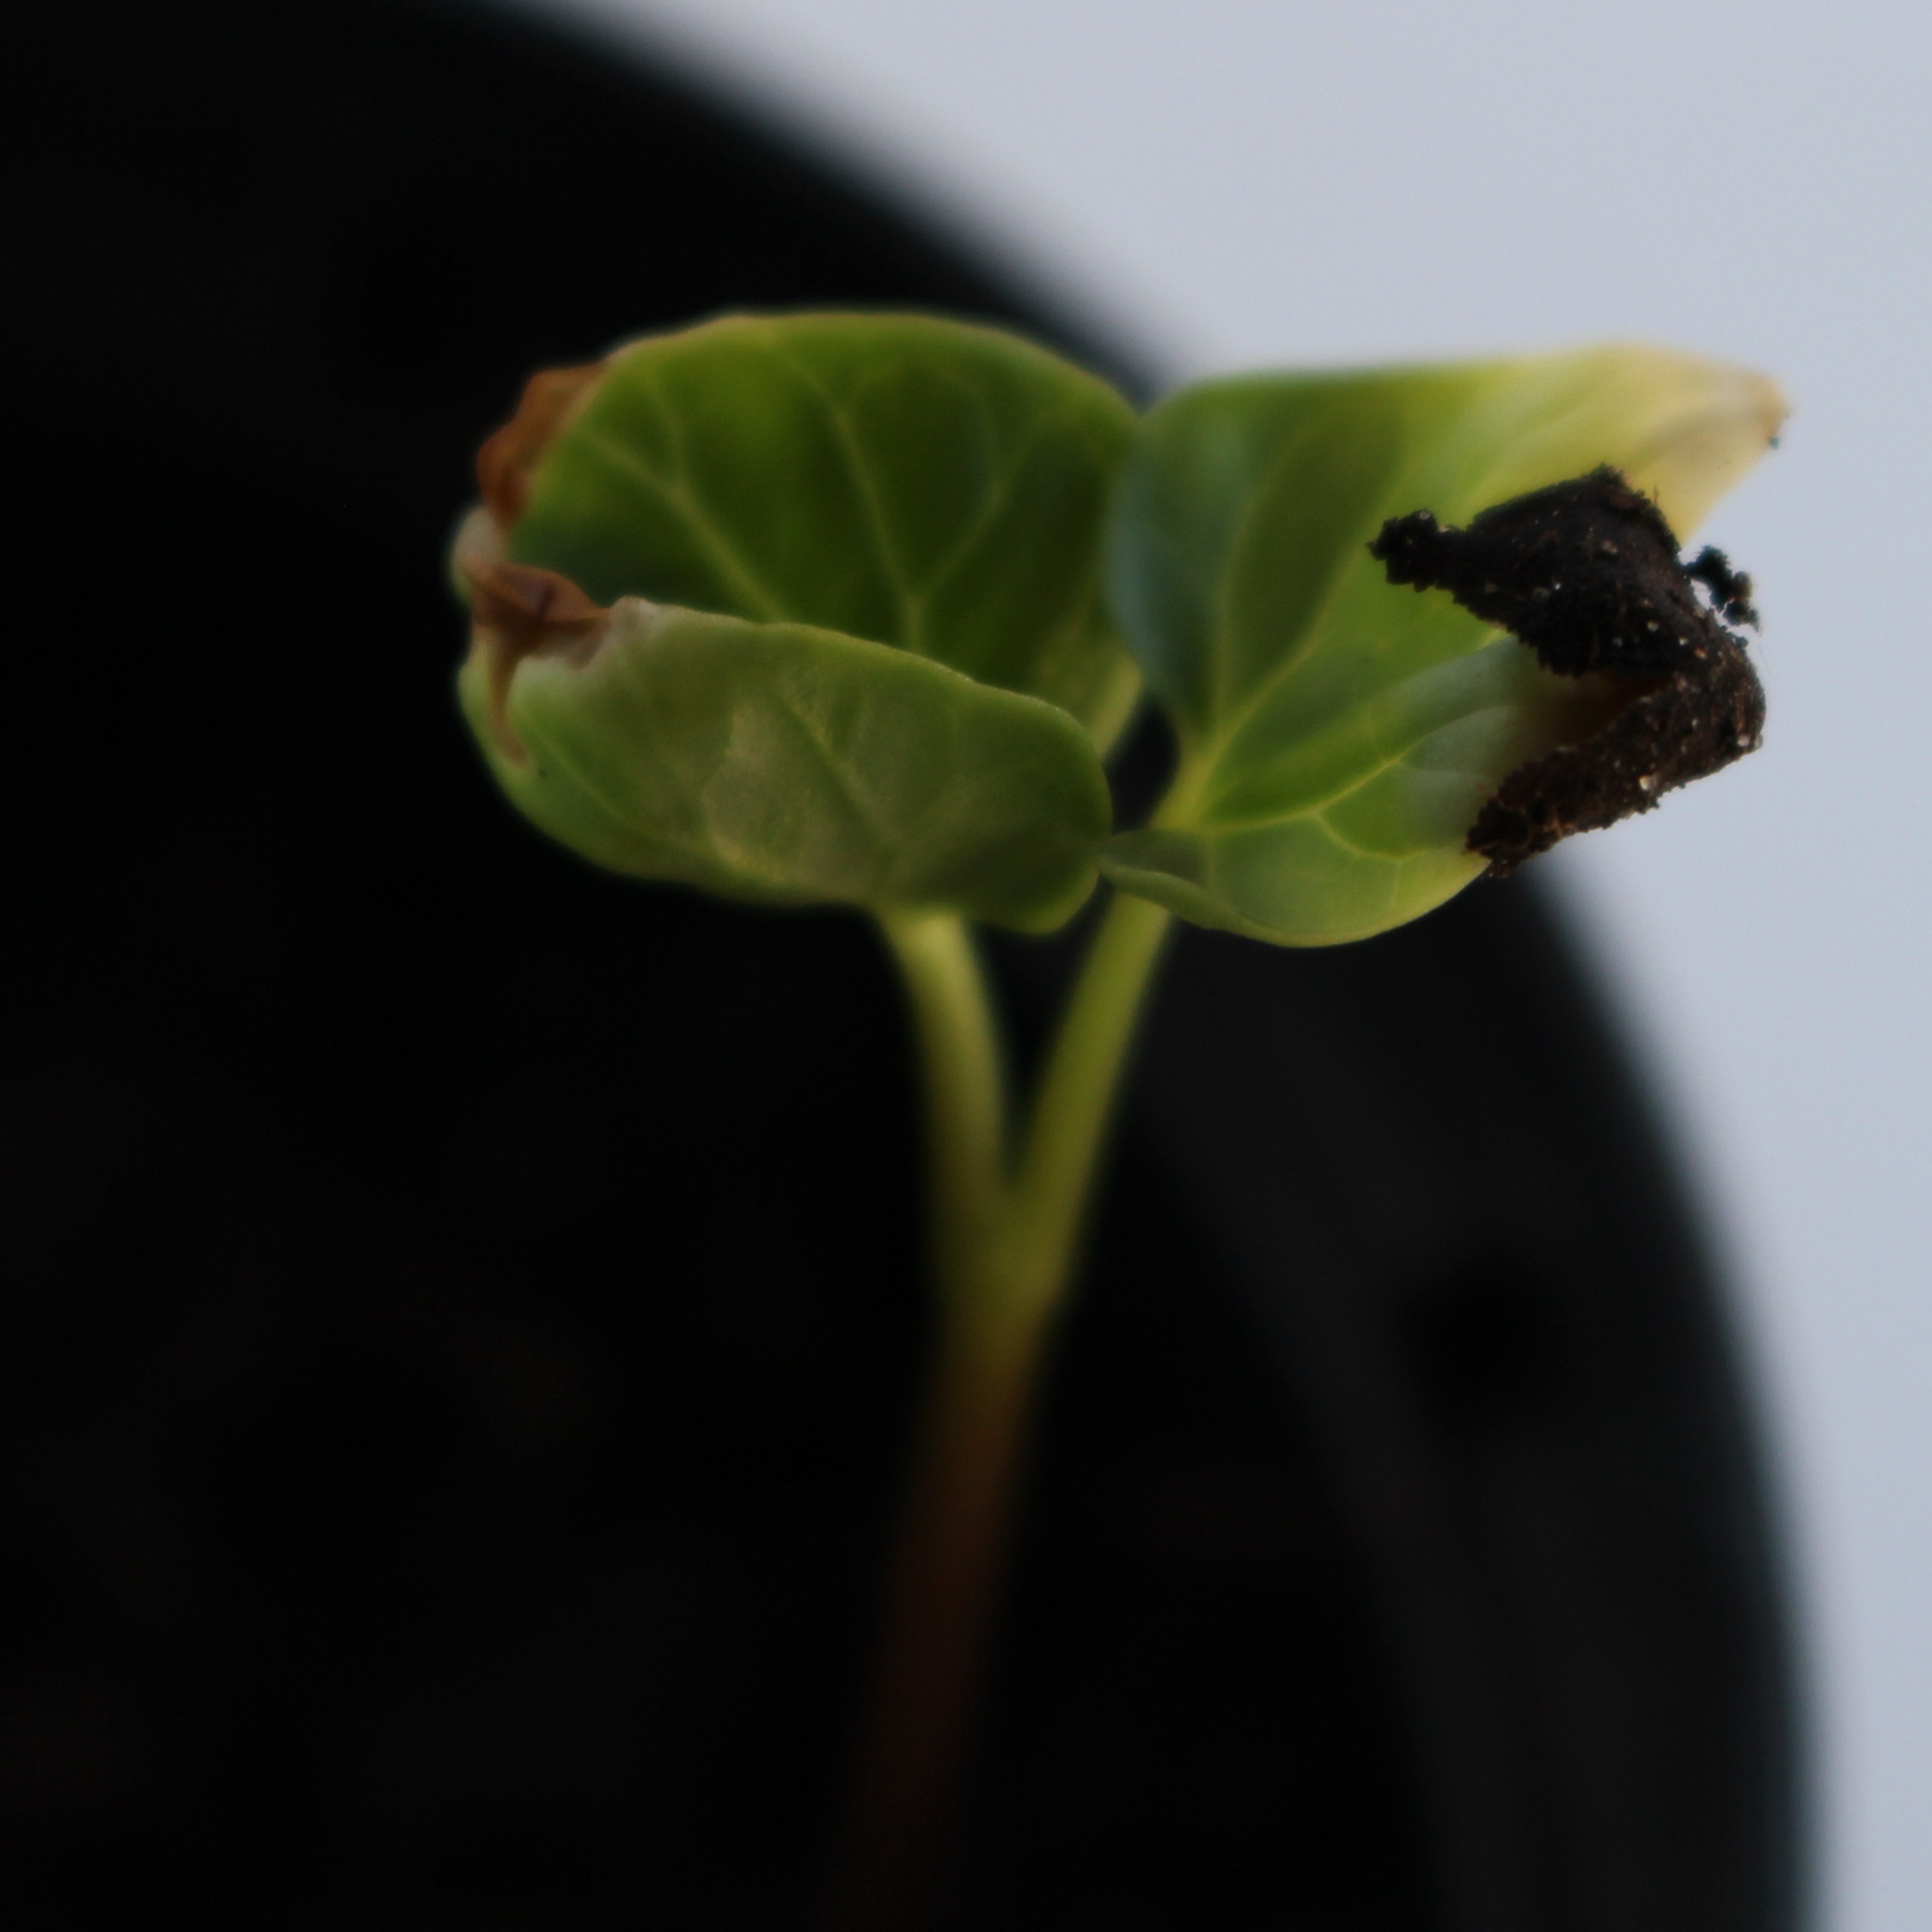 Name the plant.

Convolvulus arvensis
